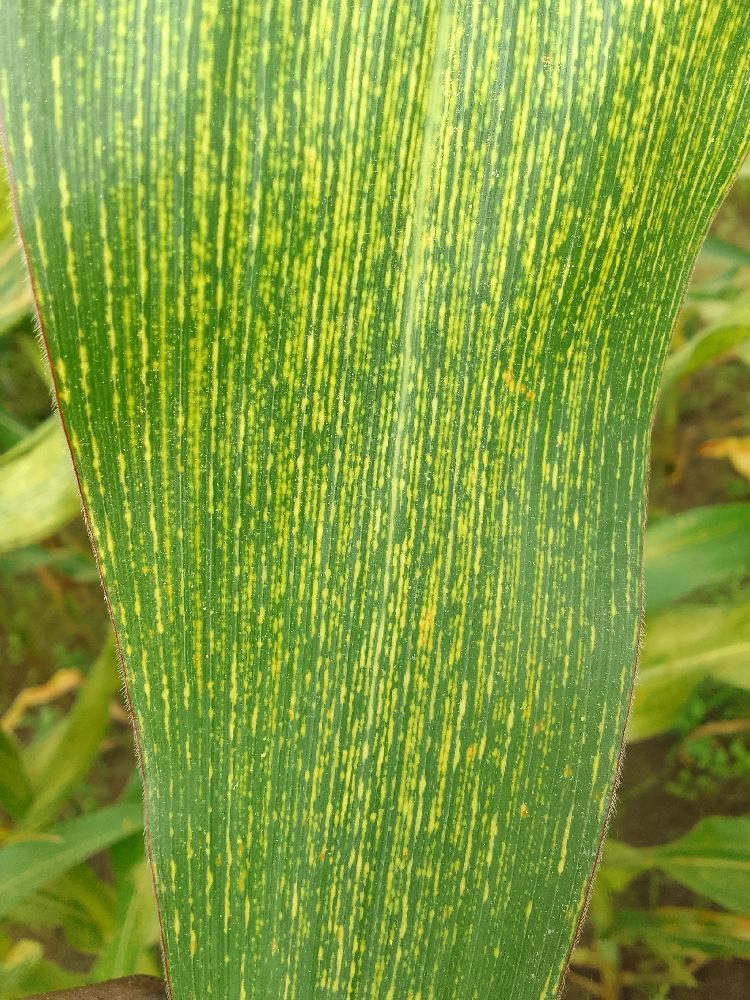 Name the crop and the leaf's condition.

maize, maize streak virus
